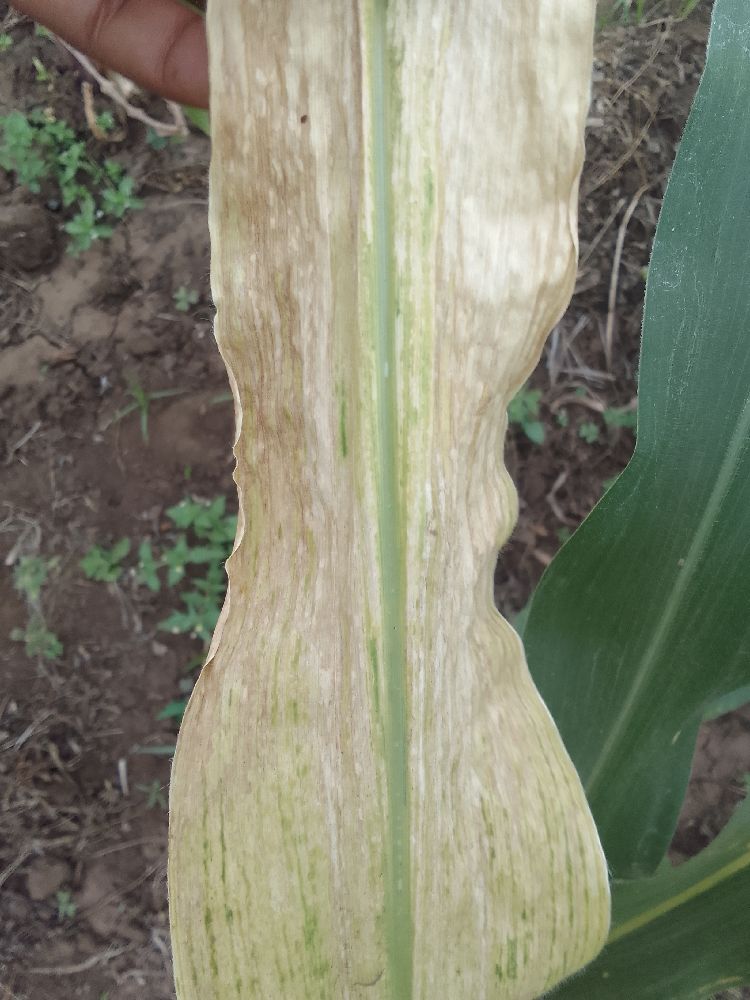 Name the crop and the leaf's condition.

maize, maize lethal necrosis
